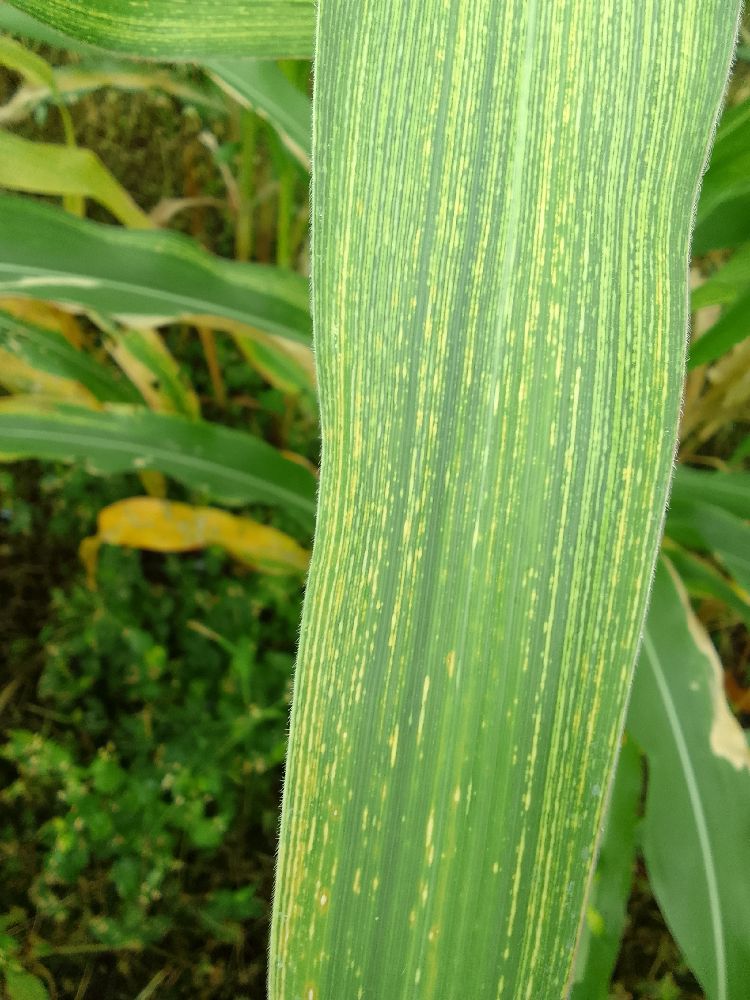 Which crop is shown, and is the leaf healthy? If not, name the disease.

maize, maize streak virus
